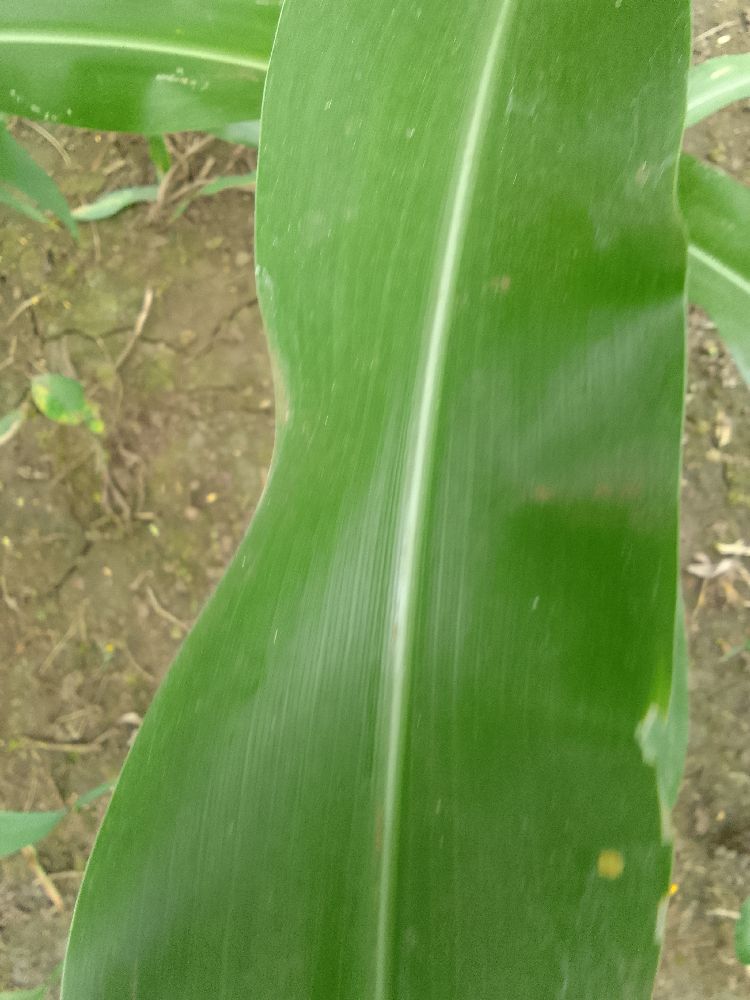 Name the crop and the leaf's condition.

maize, healthy
